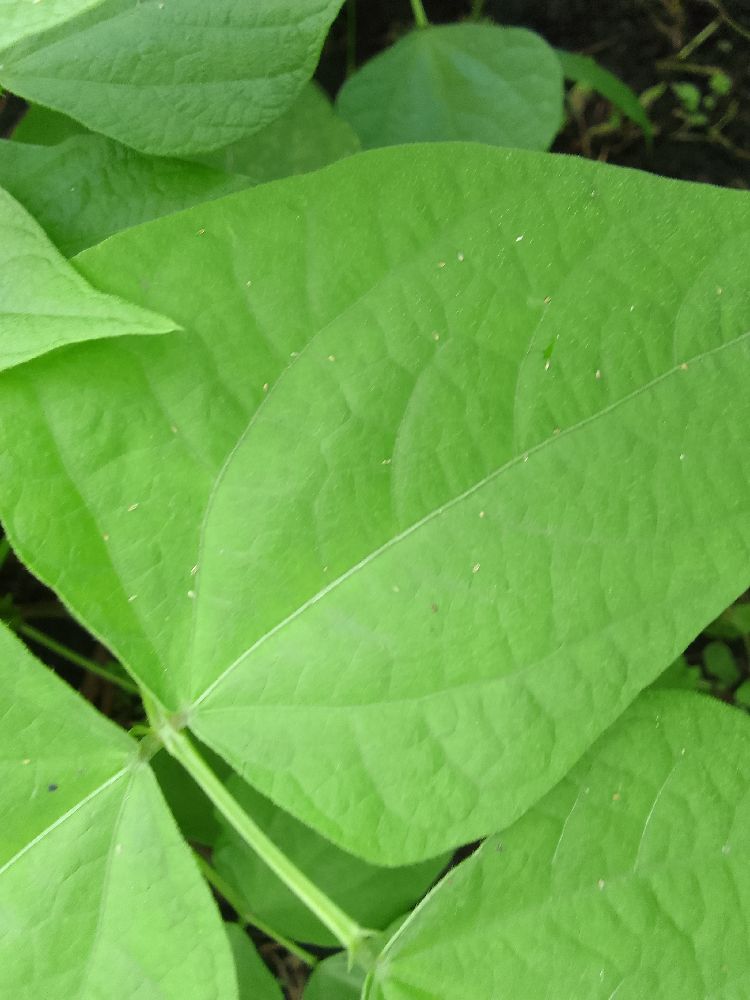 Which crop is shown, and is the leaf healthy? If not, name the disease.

common bean, healthy
